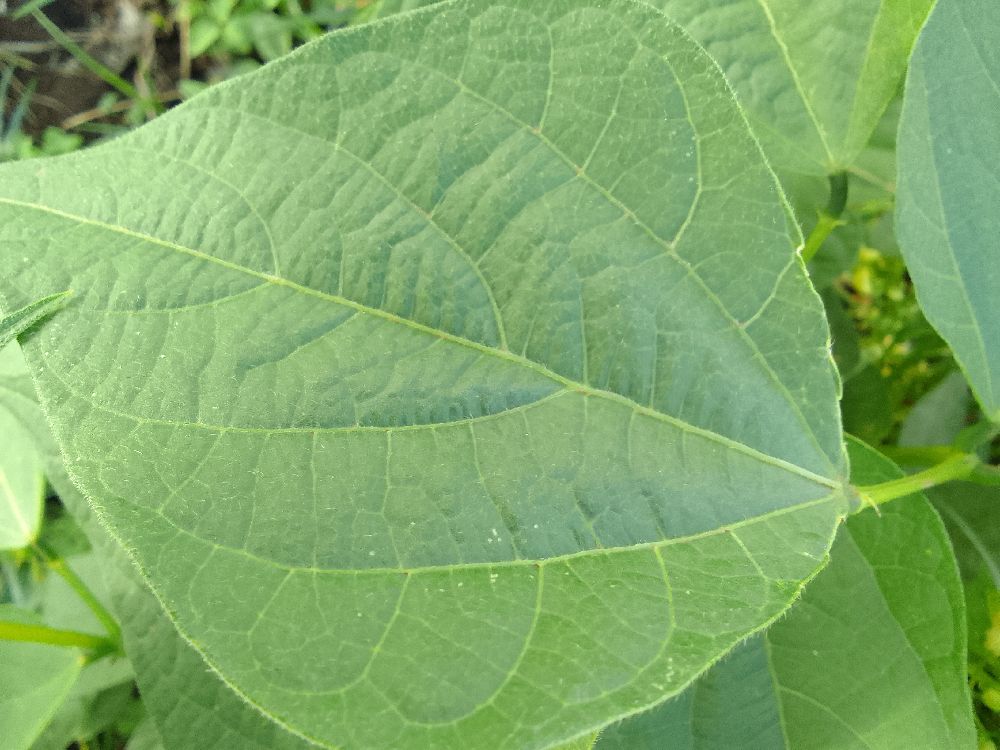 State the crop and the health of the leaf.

common bean, healthy
